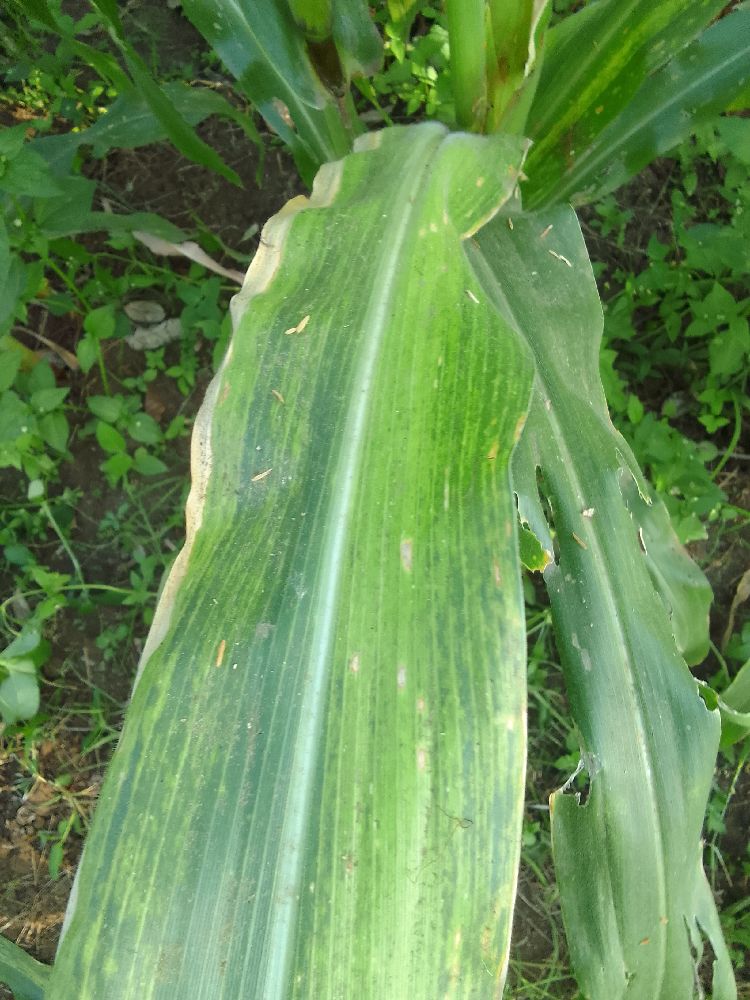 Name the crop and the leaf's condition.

maize, maize lethal necrosis
